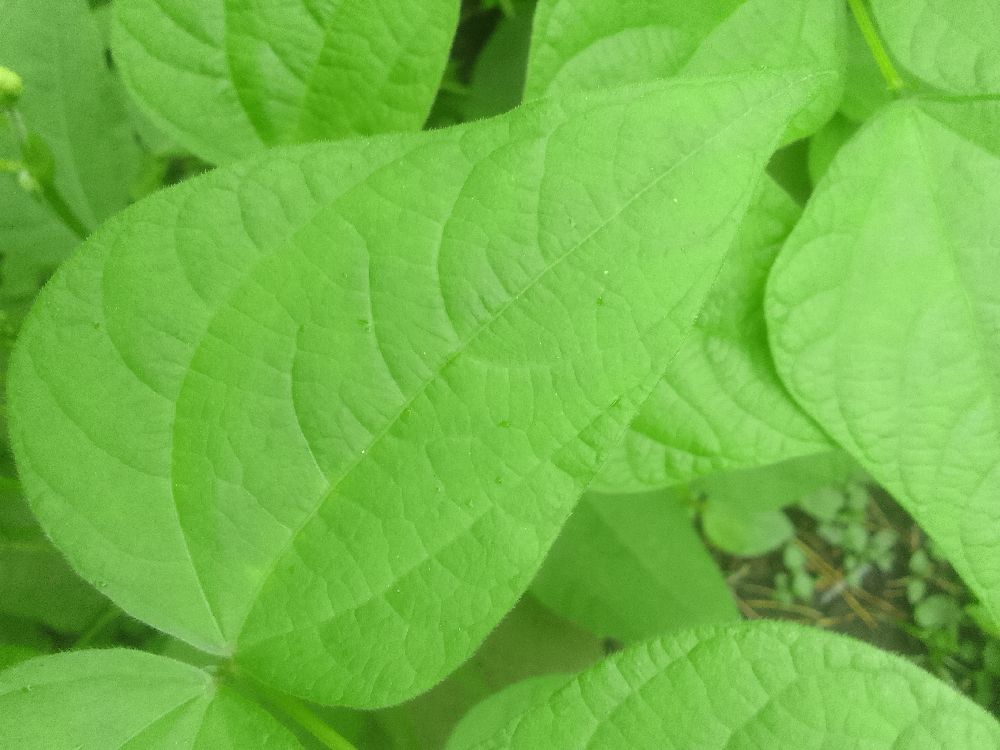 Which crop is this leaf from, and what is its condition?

common bean, healthy
